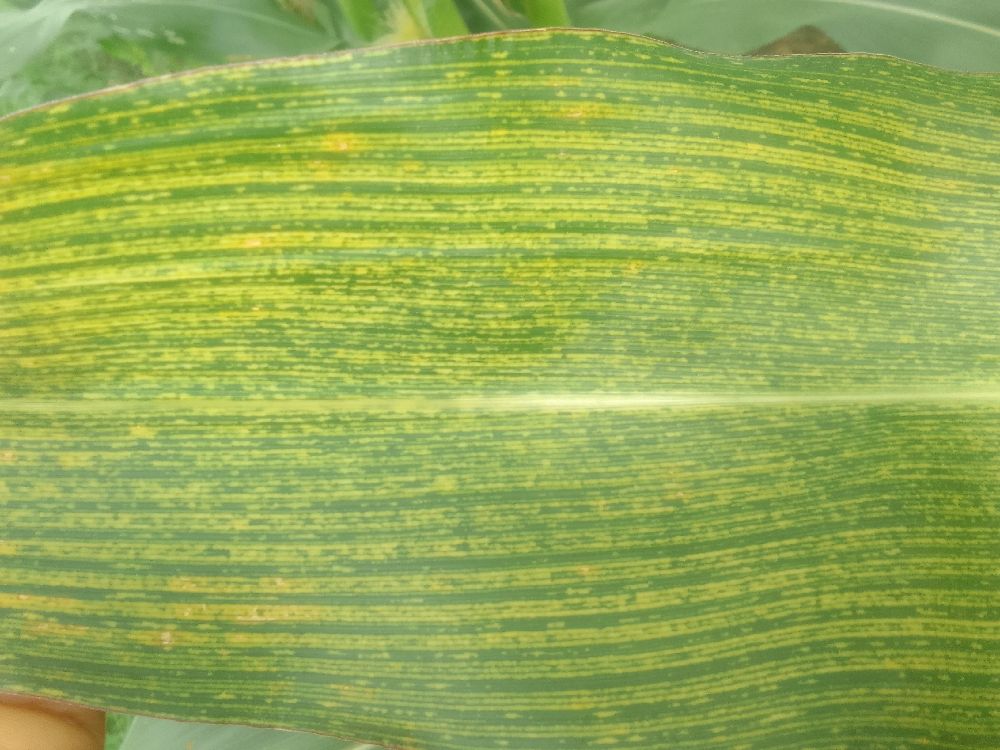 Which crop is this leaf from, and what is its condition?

maize, maize streak virus
